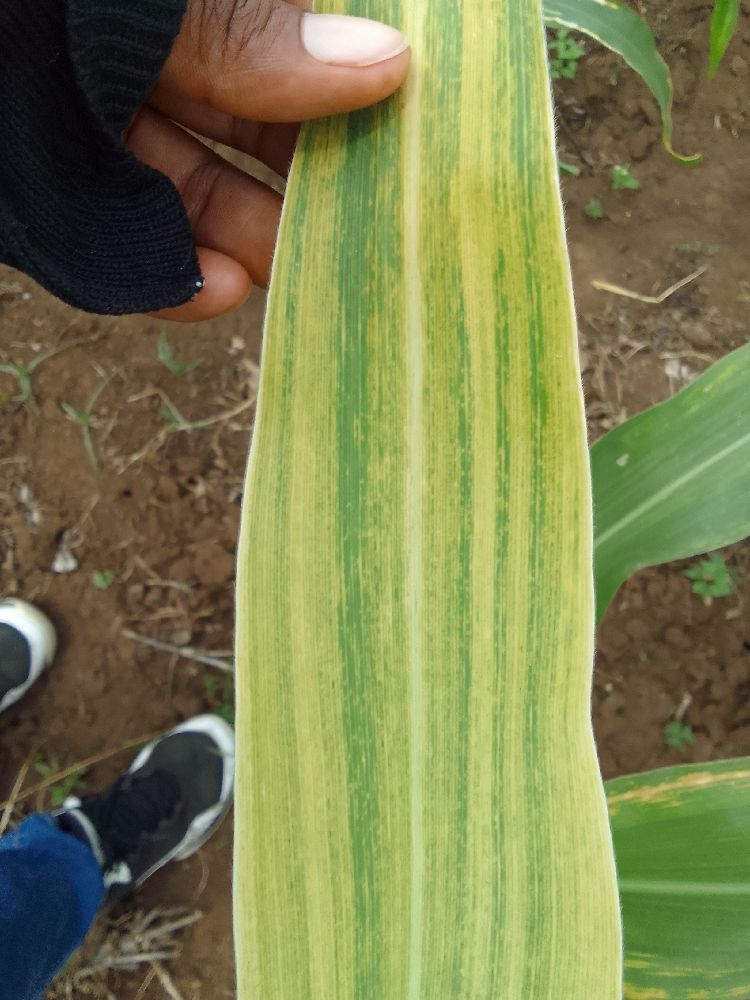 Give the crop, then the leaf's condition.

maize, maize lethal necrosis
